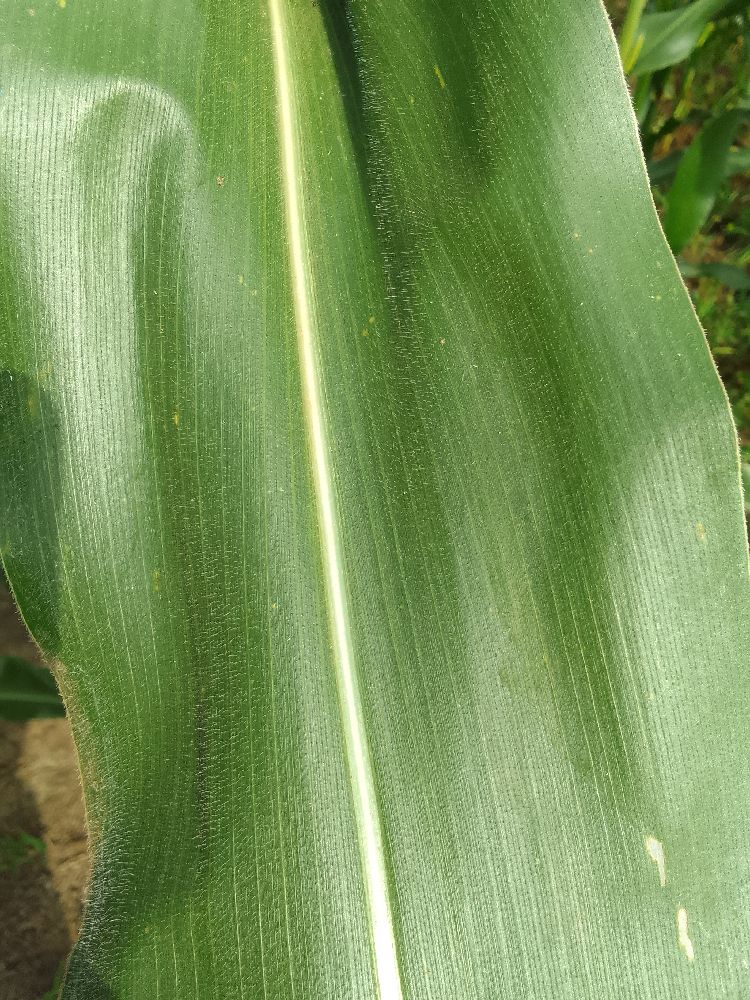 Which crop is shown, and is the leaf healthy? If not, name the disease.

maize, healthy
